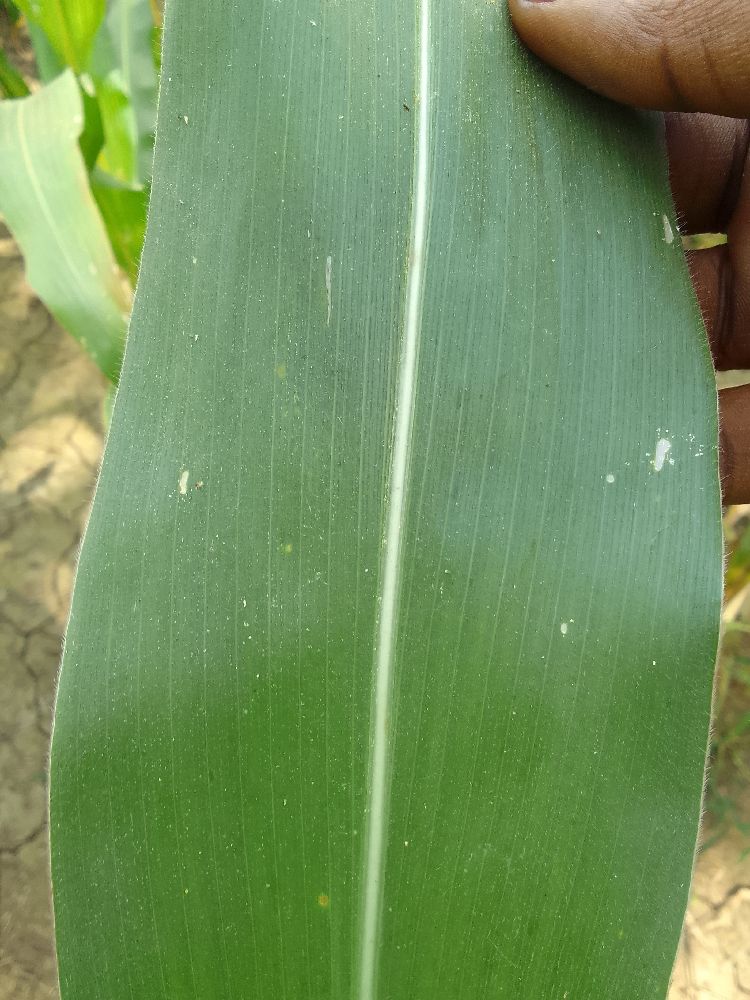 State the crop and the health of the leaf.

maize, healthy
